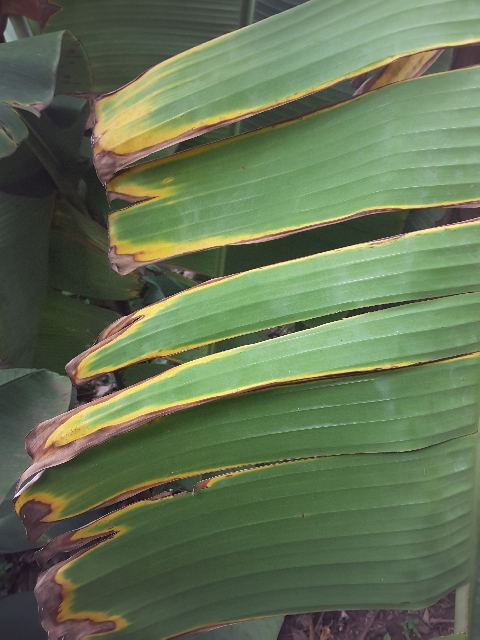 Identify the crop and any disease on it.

banana, fusarium wilt race 1
